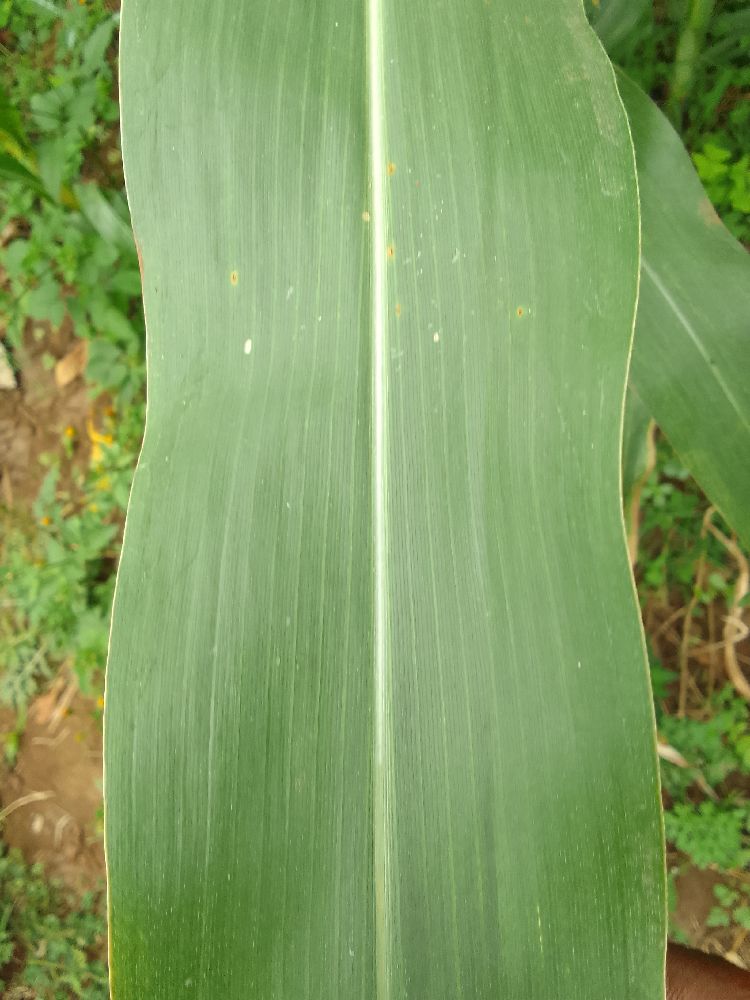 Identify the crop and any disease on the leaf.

maize, healthy
